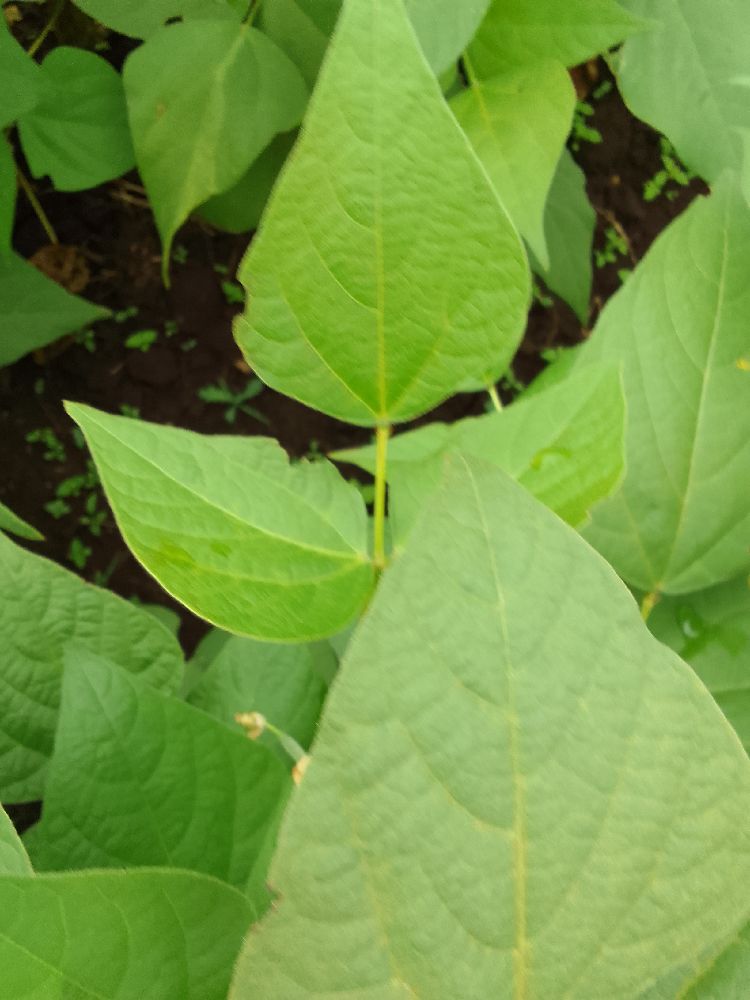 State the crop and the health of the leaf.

common bean, healthy
